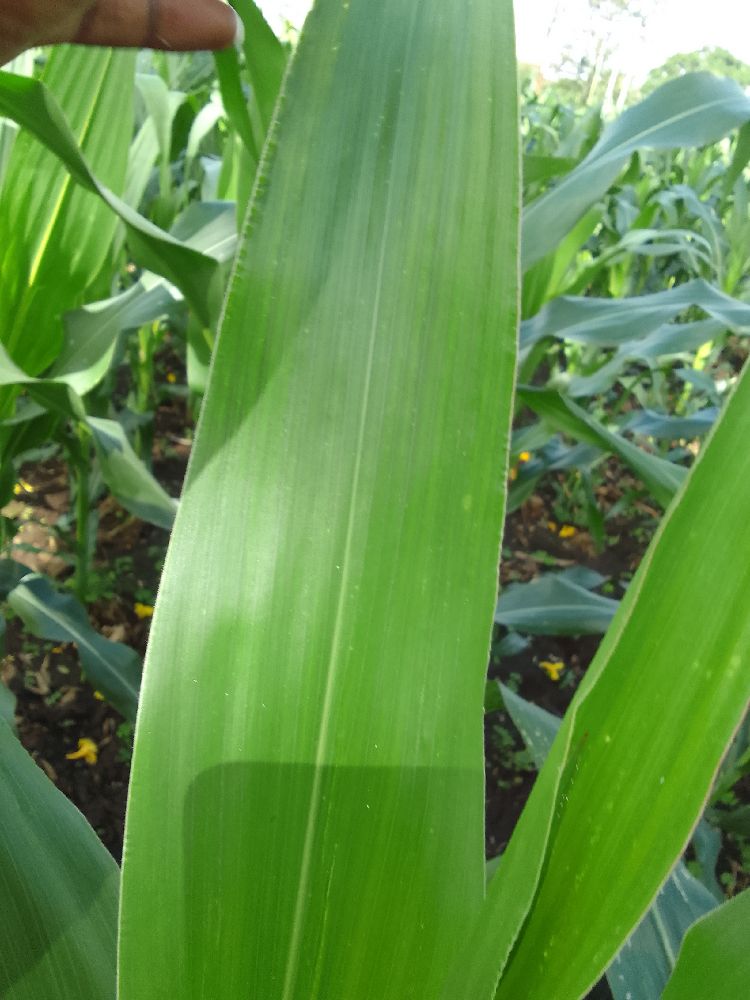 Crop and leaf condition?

maize, healthy
